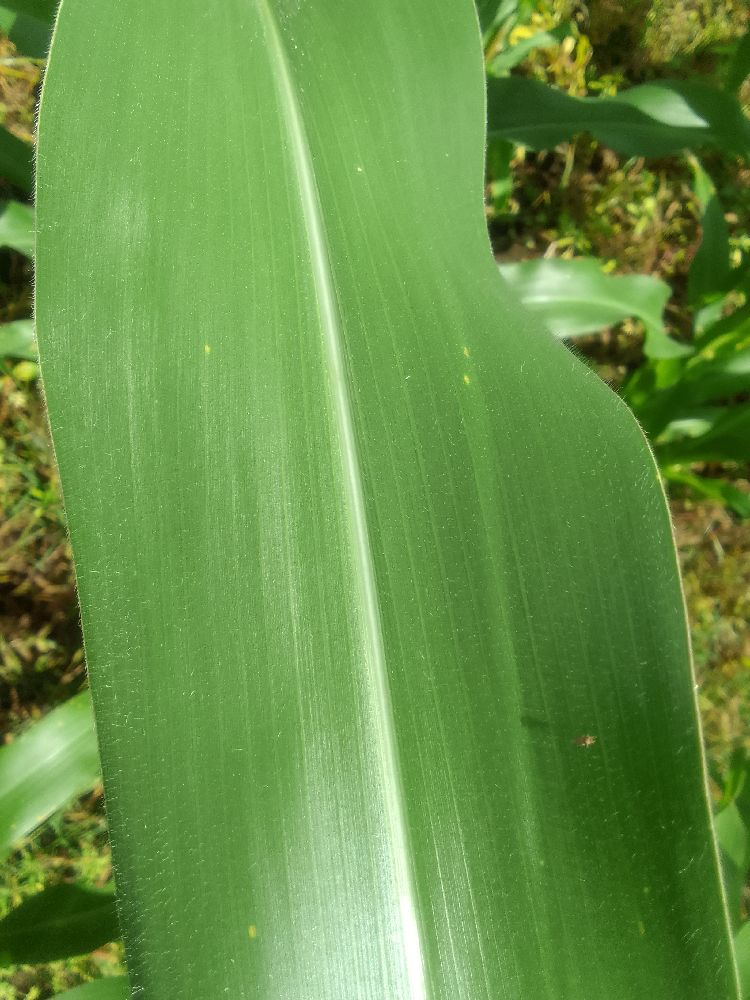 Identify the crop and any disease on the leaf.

maize, healthy
